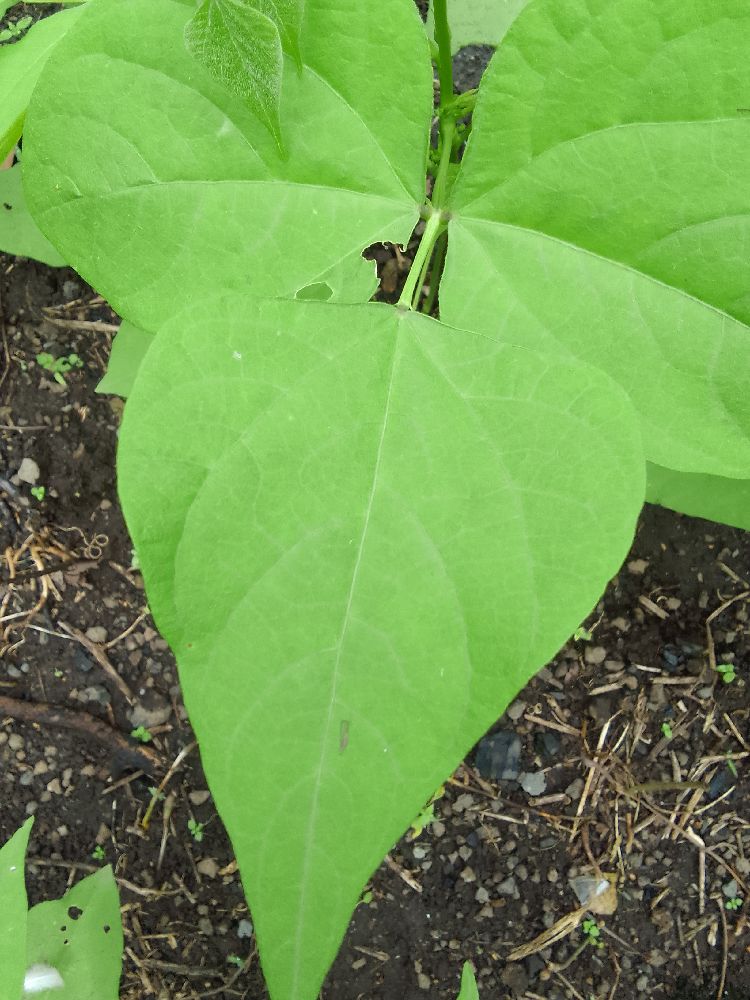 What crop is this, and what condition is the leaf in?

common bean, healthy
